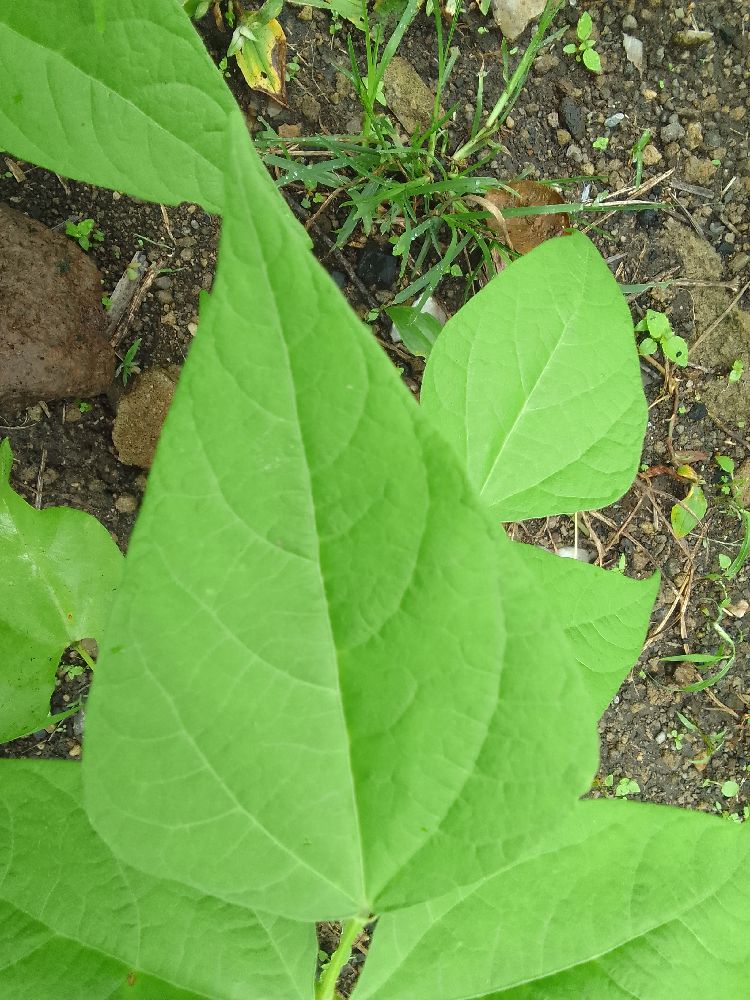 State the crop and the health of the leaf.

common bean, healthy
